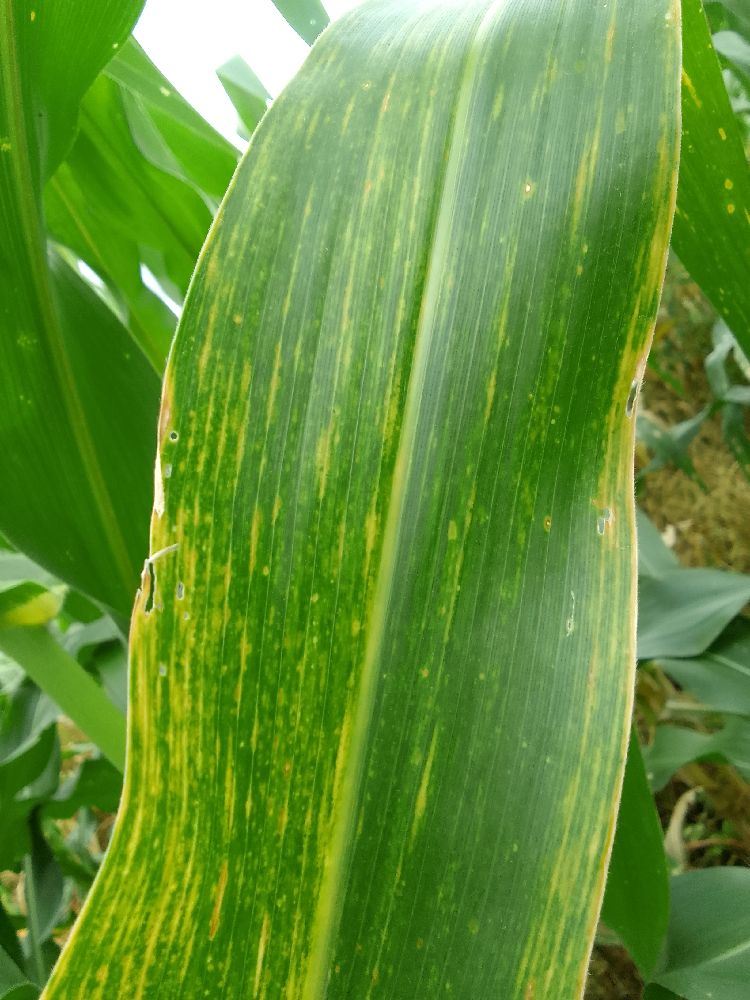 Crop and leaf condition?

maize, maize lethal necrosis
